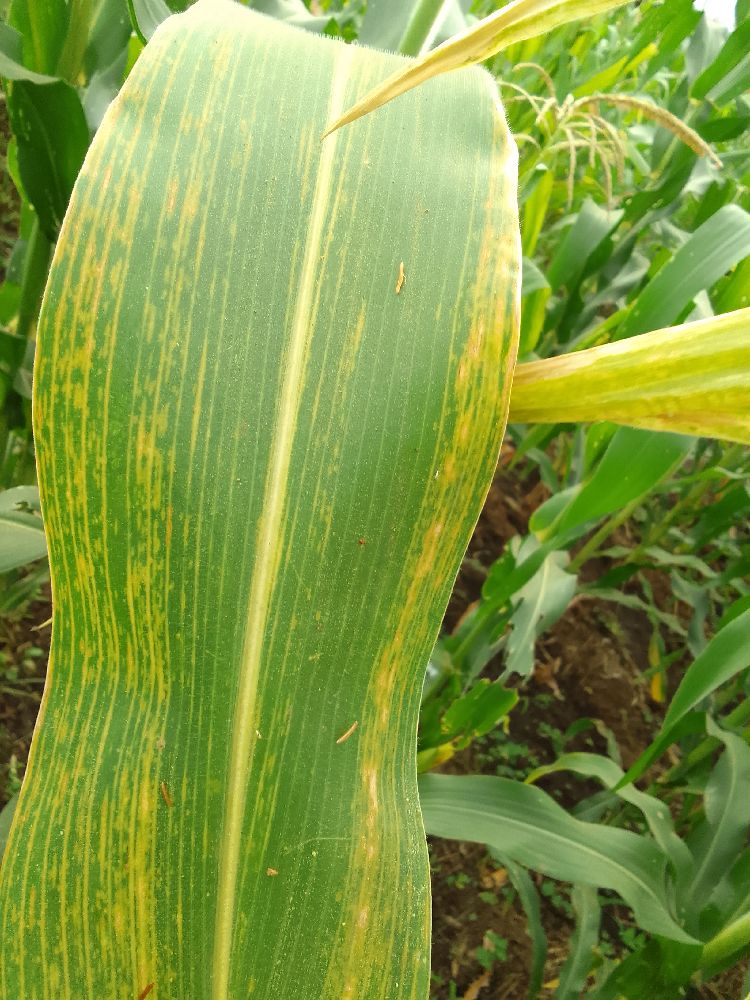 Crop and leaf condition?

maize, maize lethal necrosis
